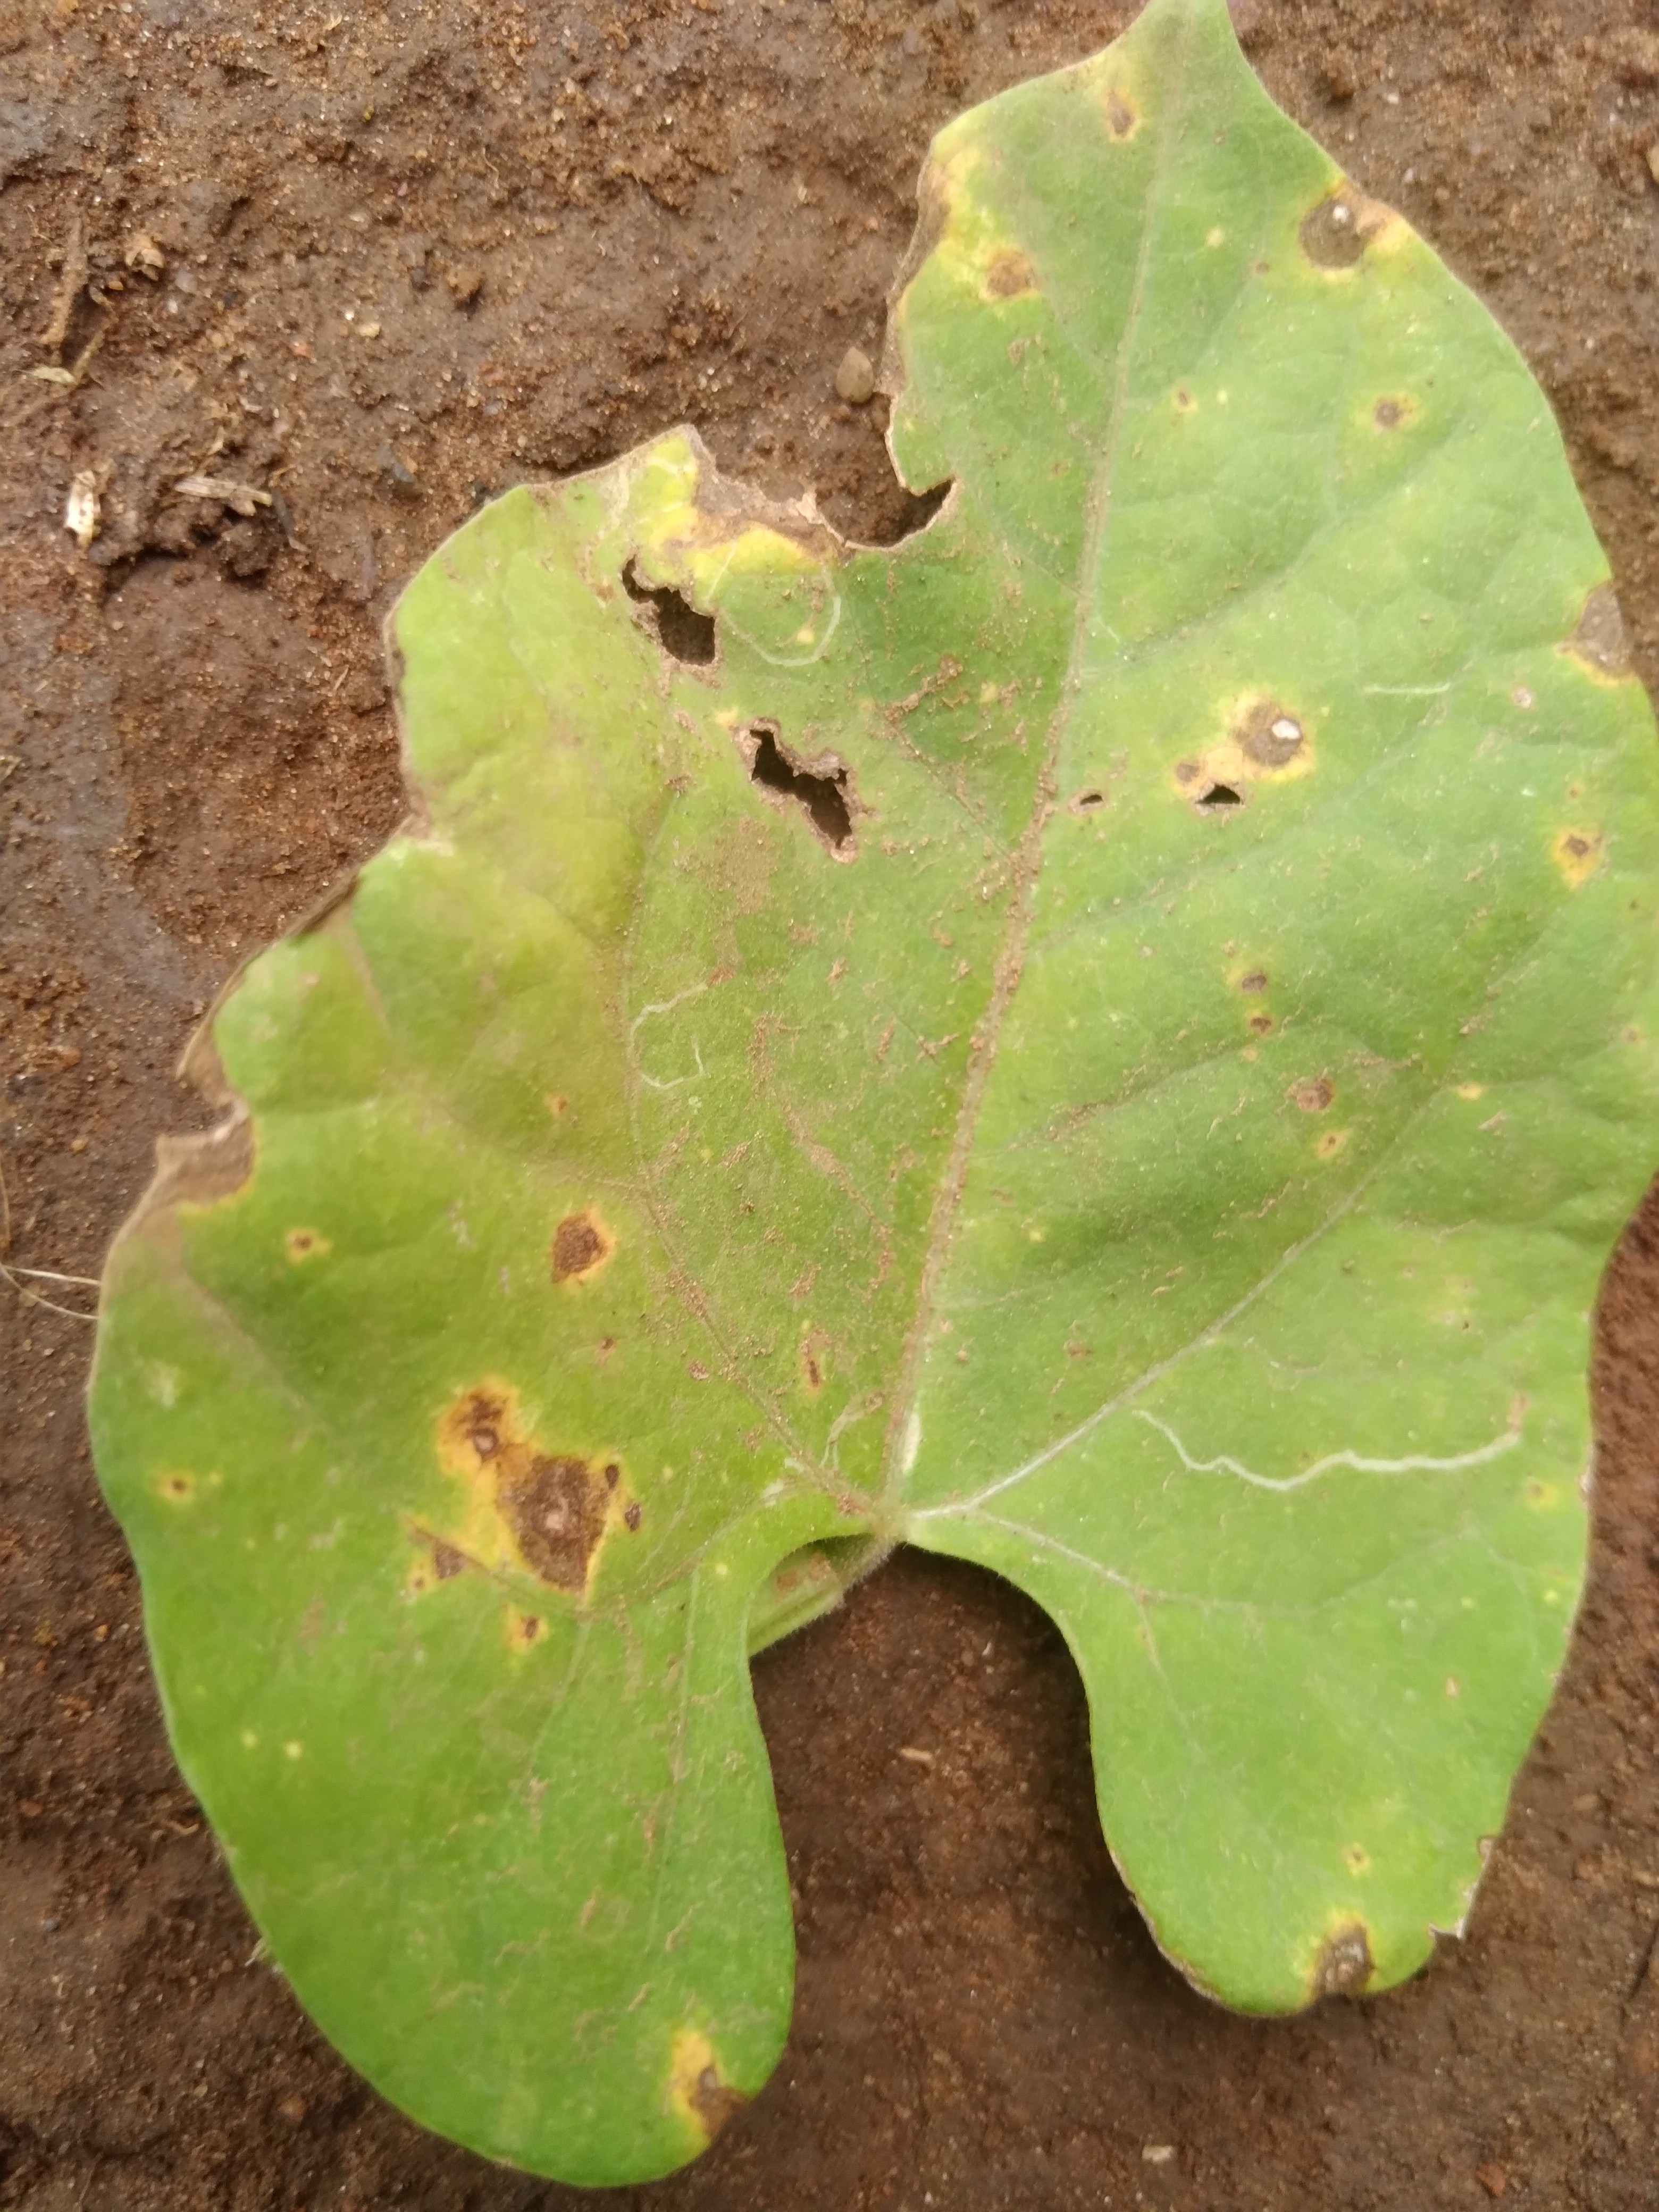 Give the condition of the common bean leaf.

rust
